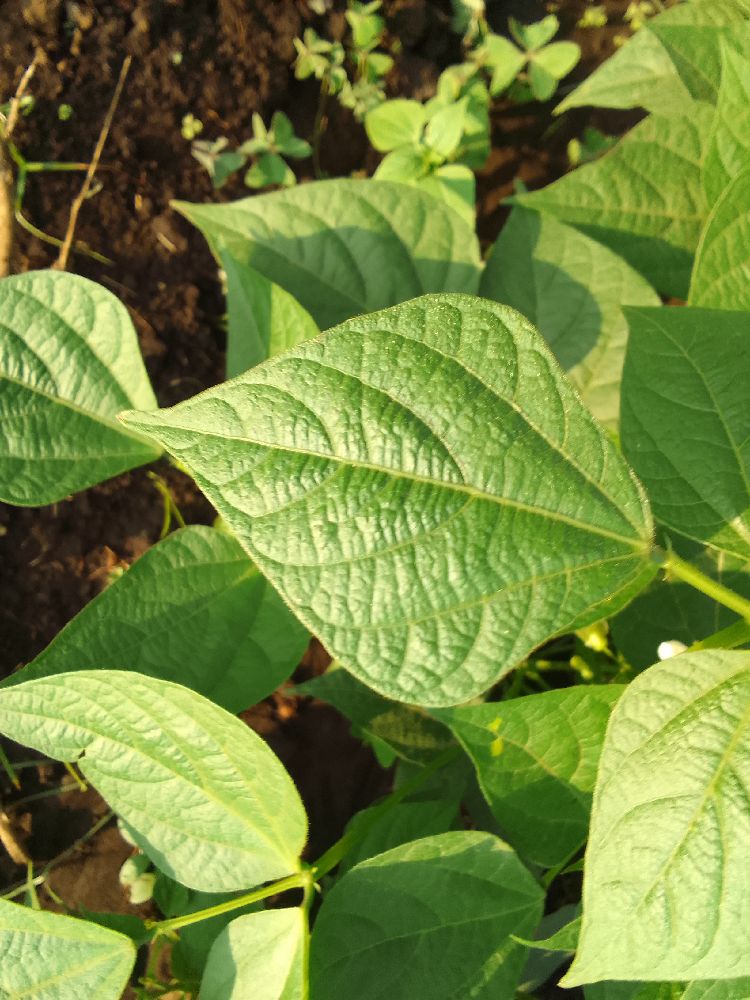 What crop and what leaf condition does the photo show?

common bean, healthy
